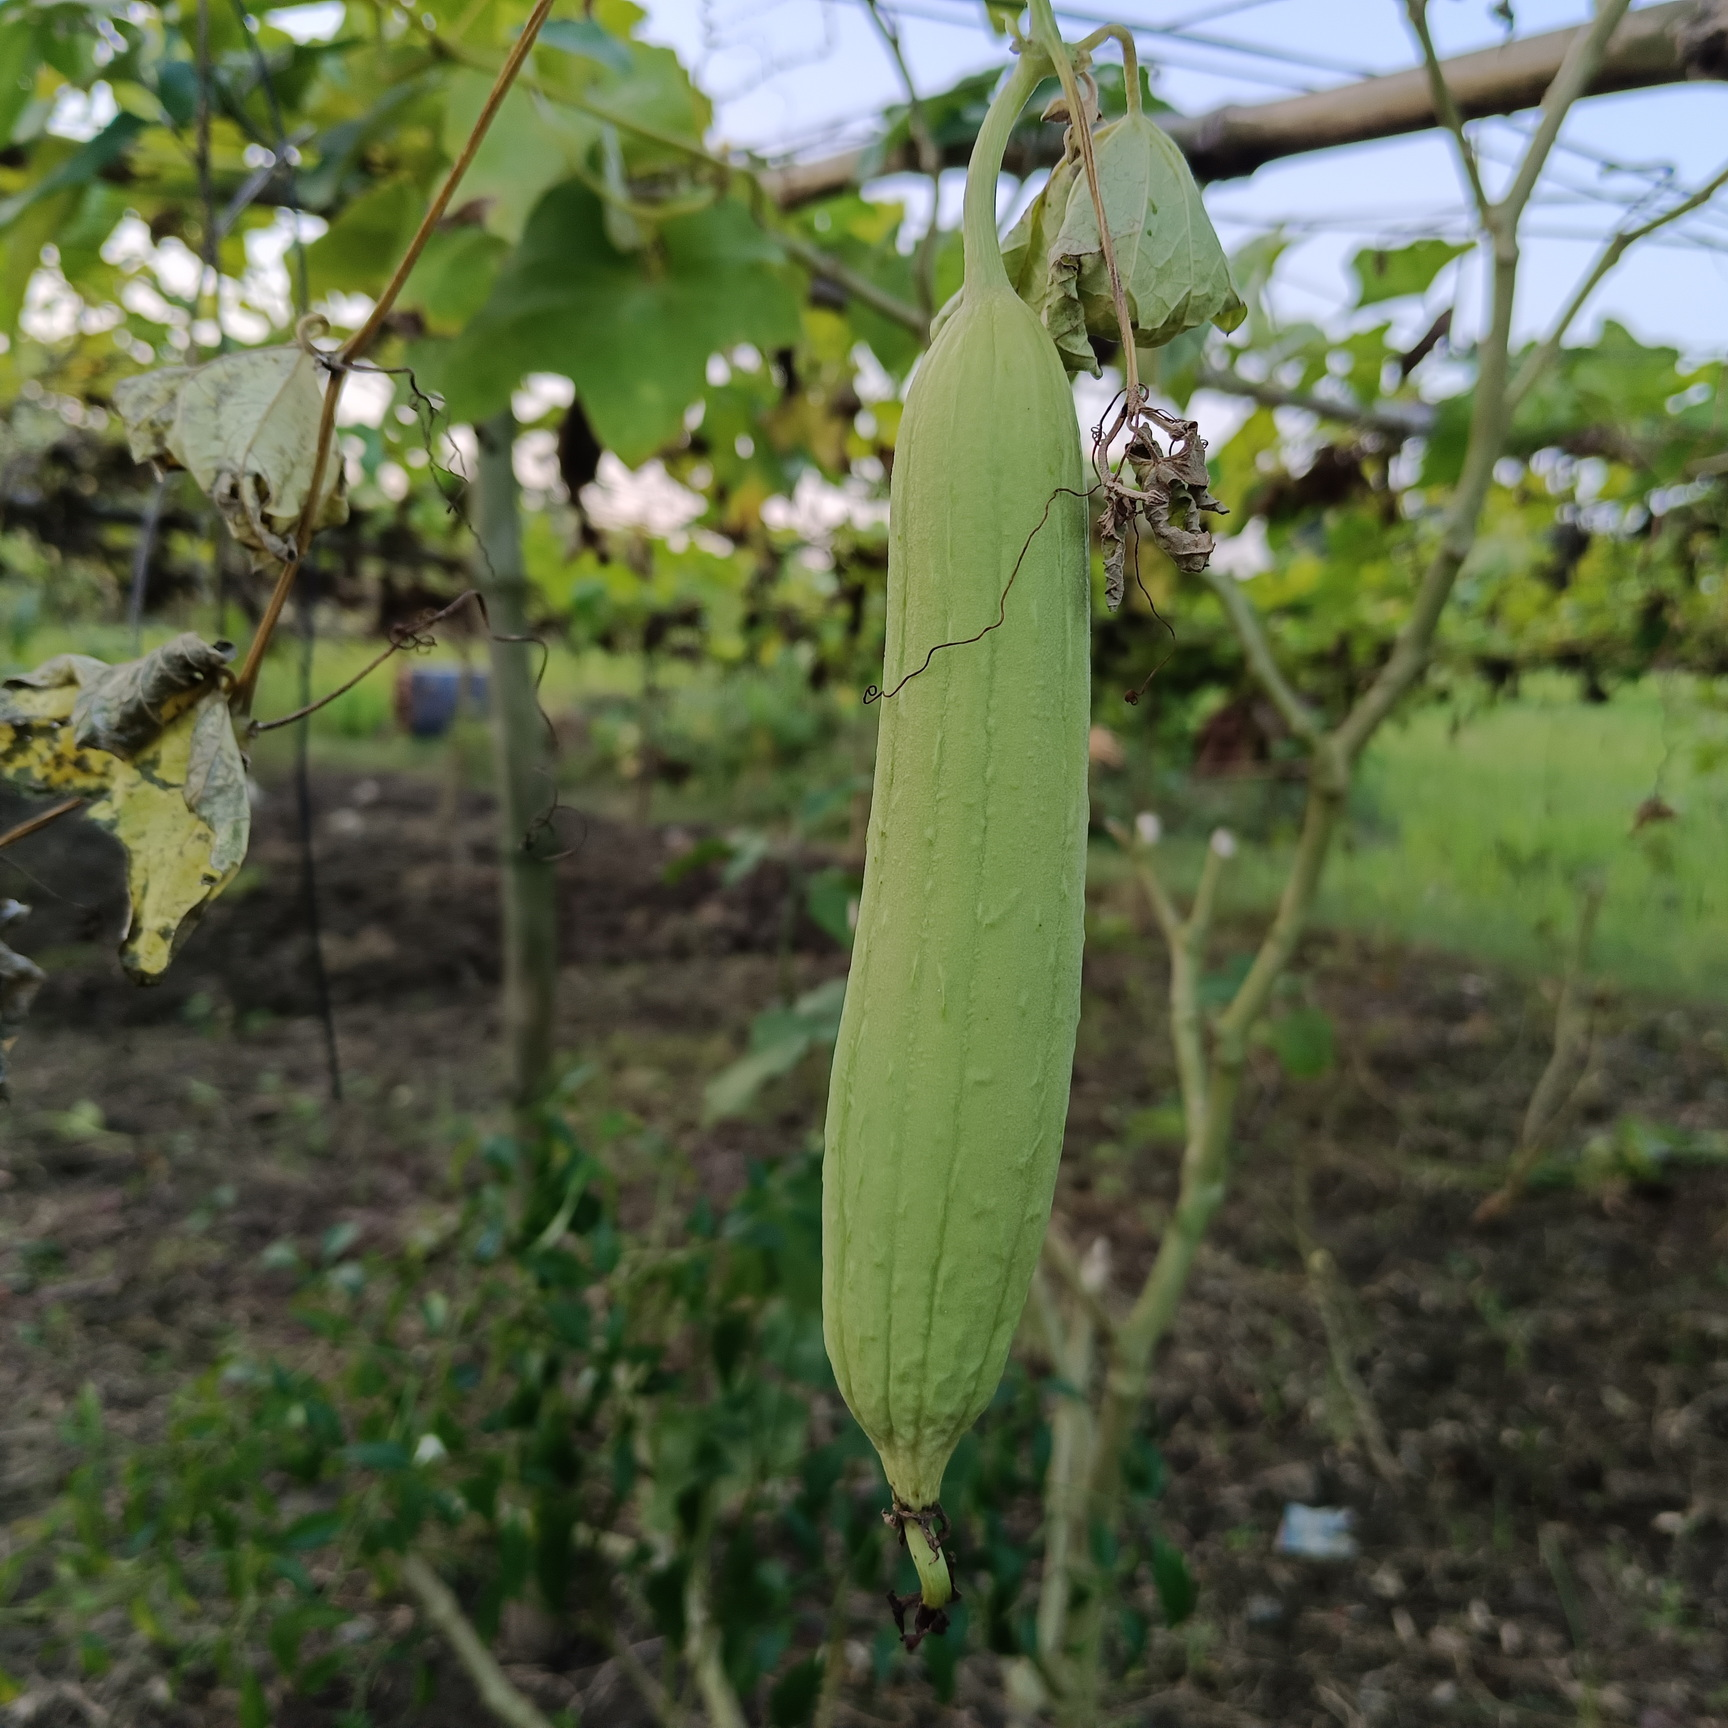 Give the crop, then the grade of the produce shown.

luffa, fresh
